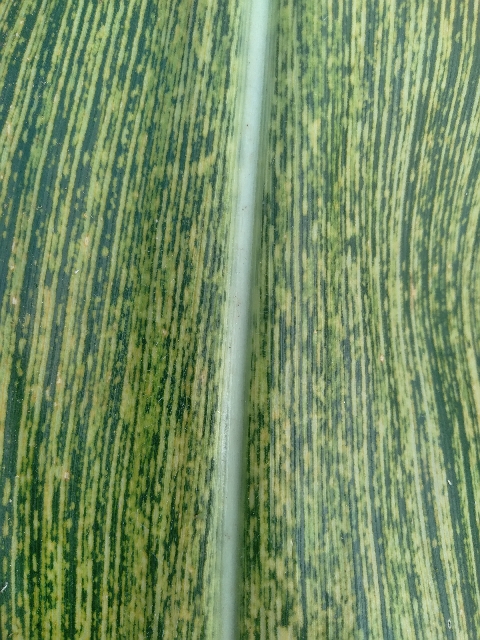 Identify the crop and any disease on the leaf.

maize, maize streak virus
